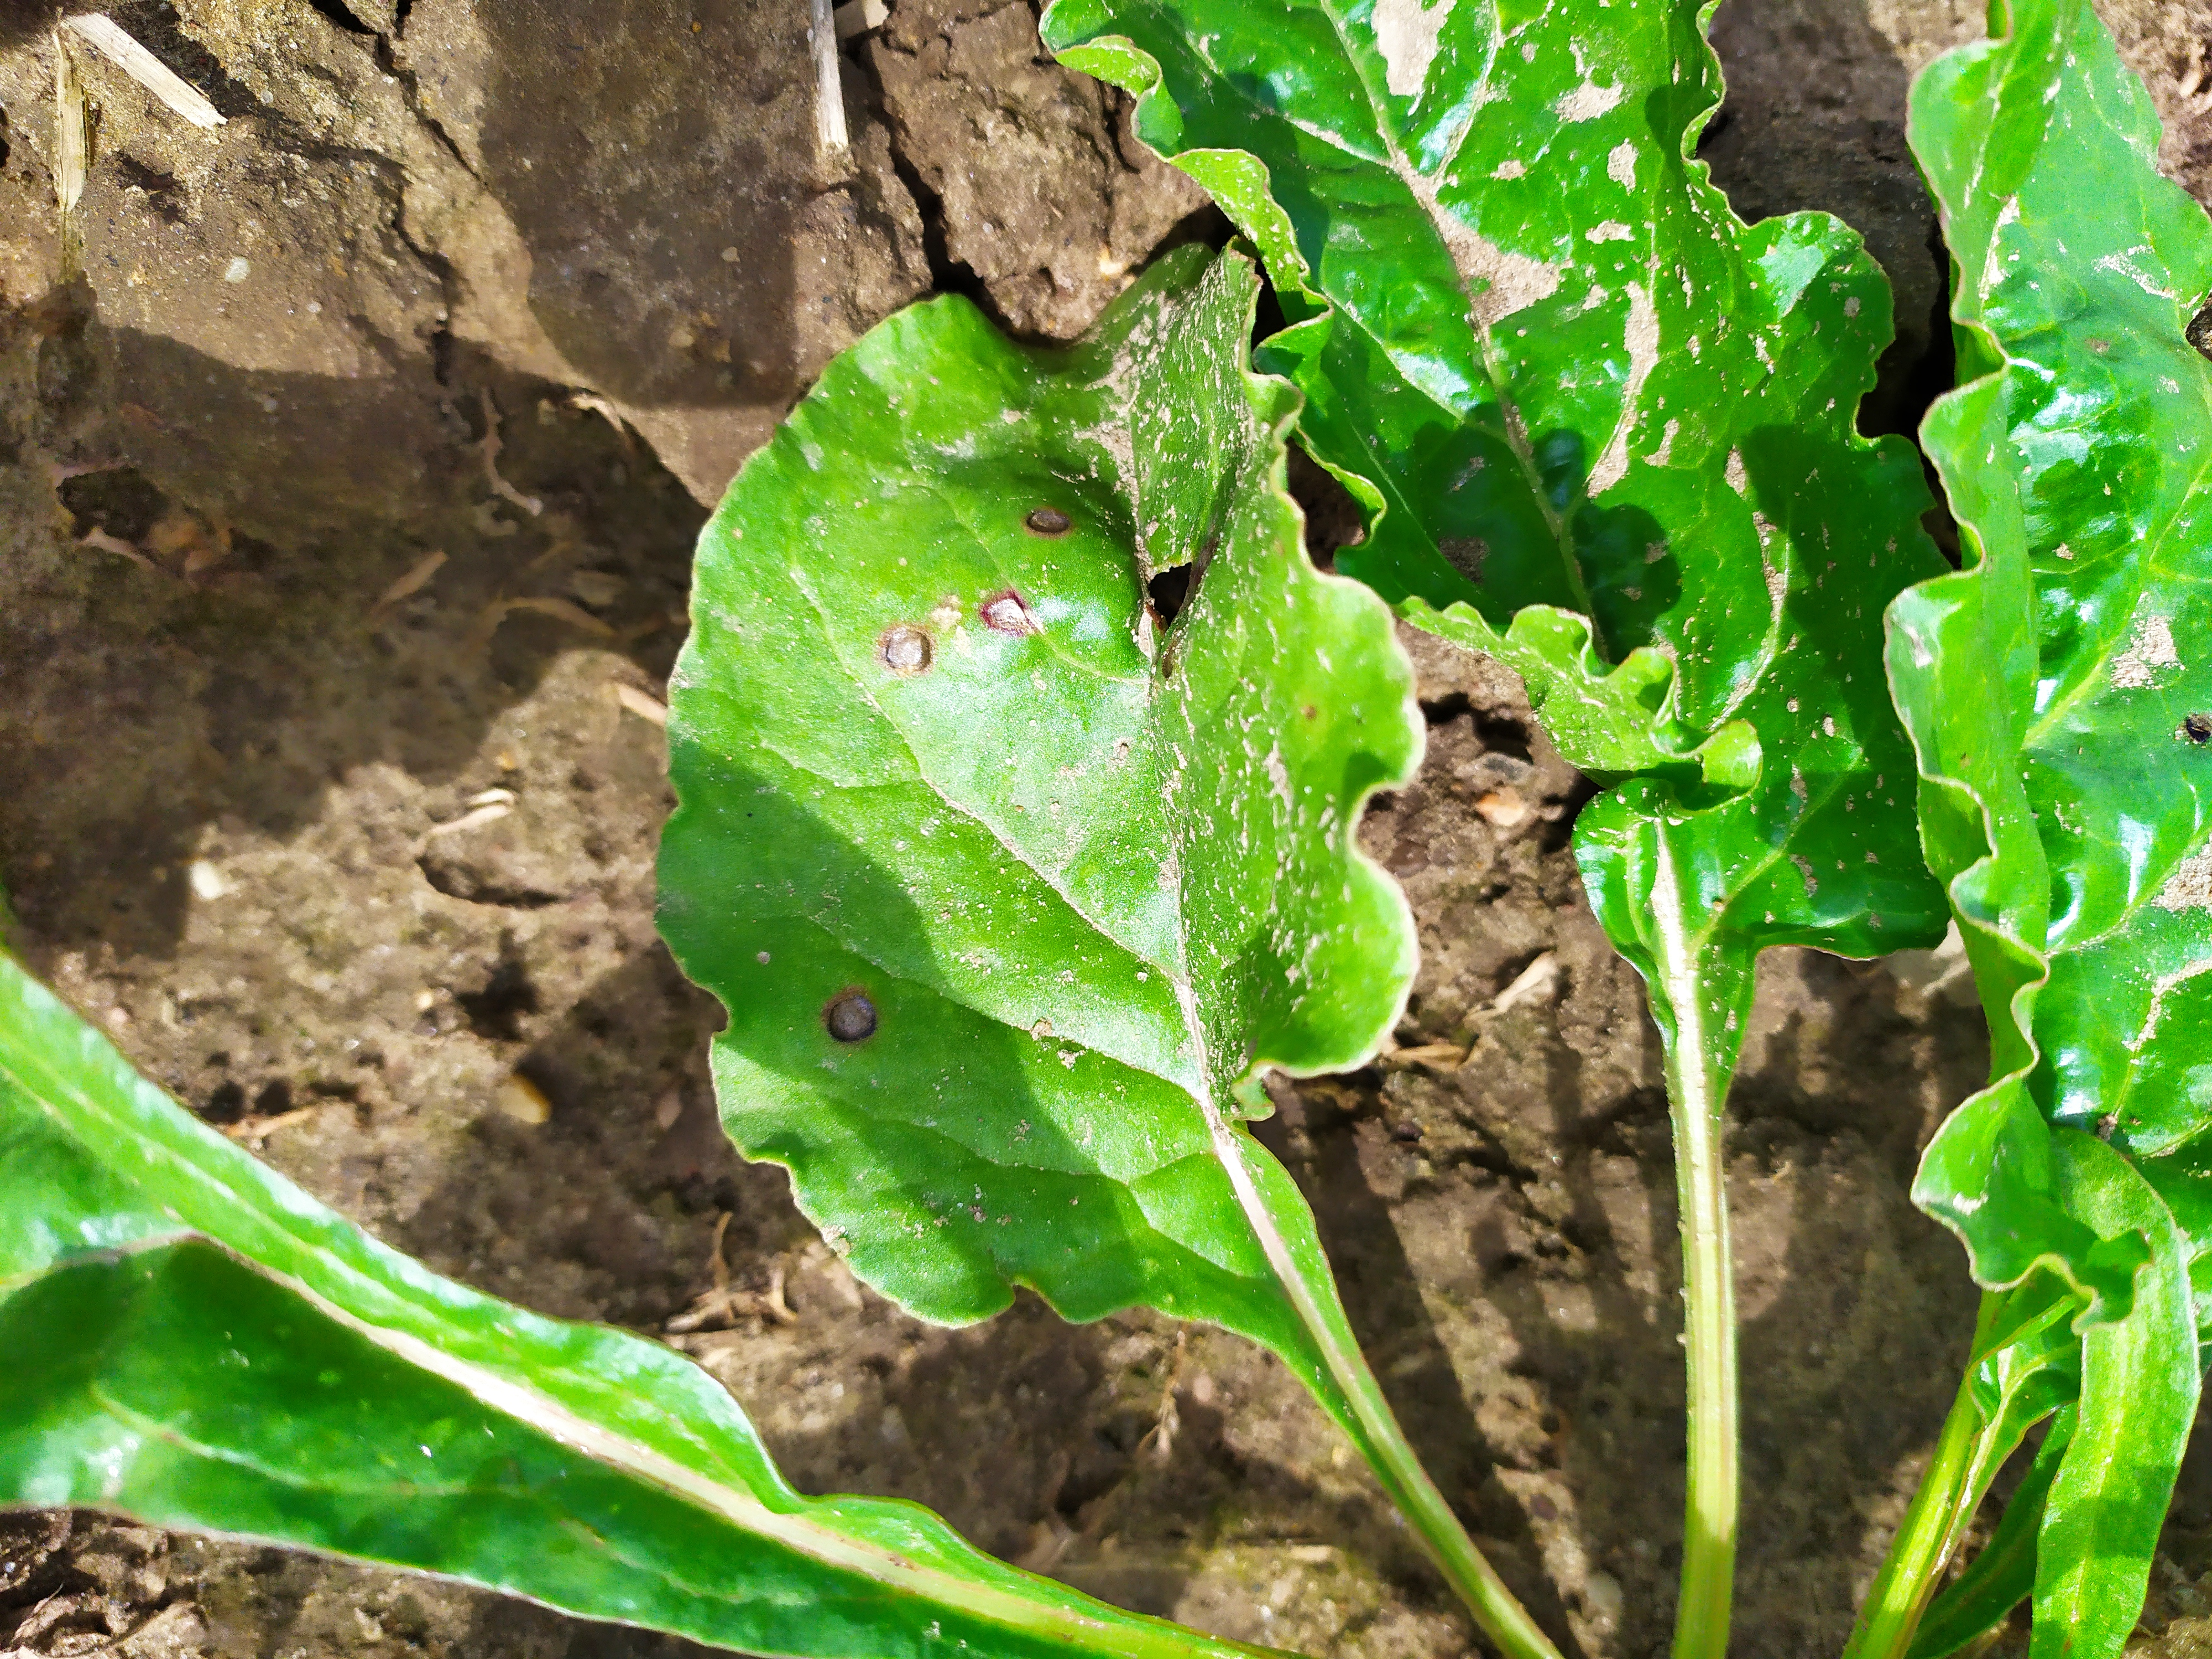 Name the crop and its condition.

beet, cercospora
